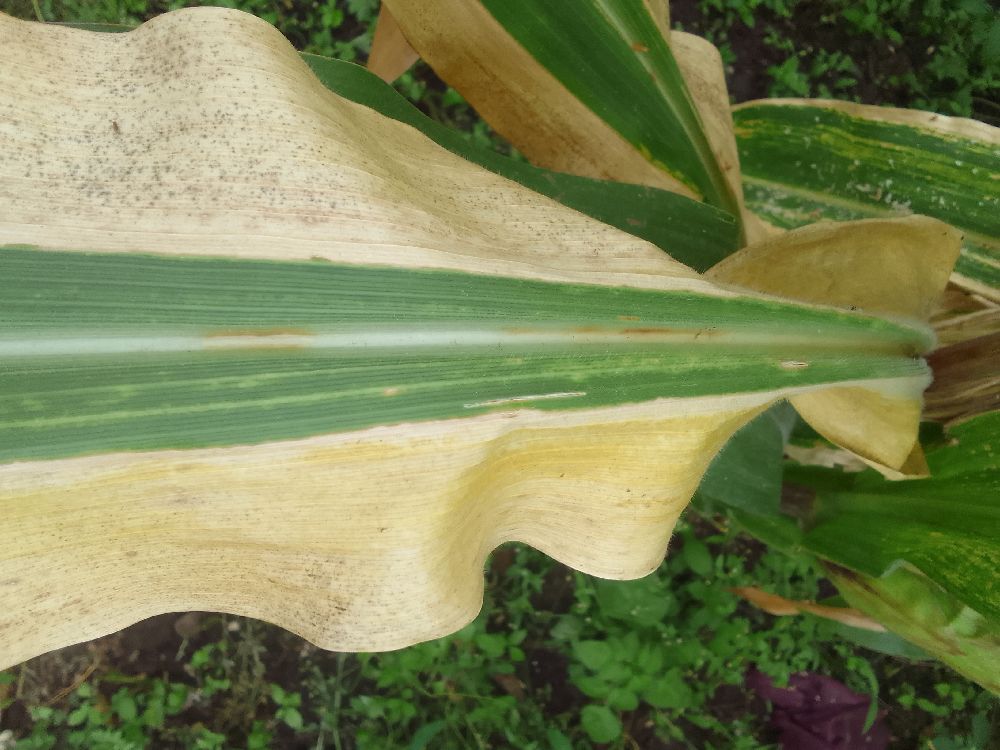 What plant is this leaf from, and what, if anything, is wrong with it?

maize, maize lethal necrosis
